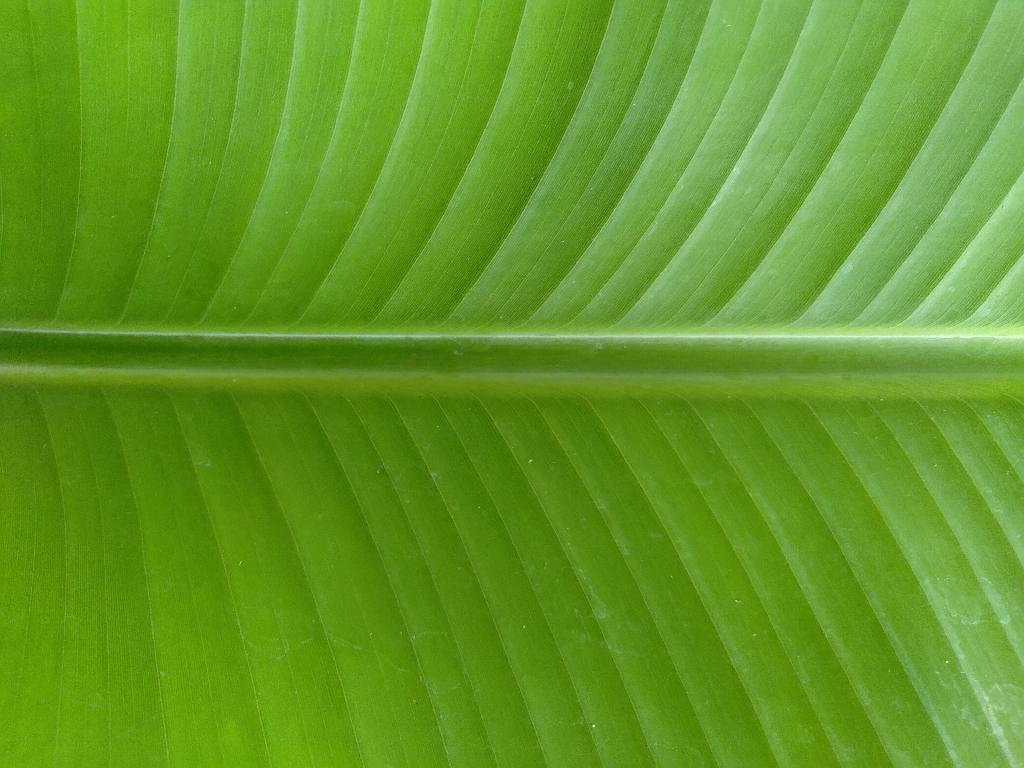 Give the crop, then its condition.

banana, healthy
